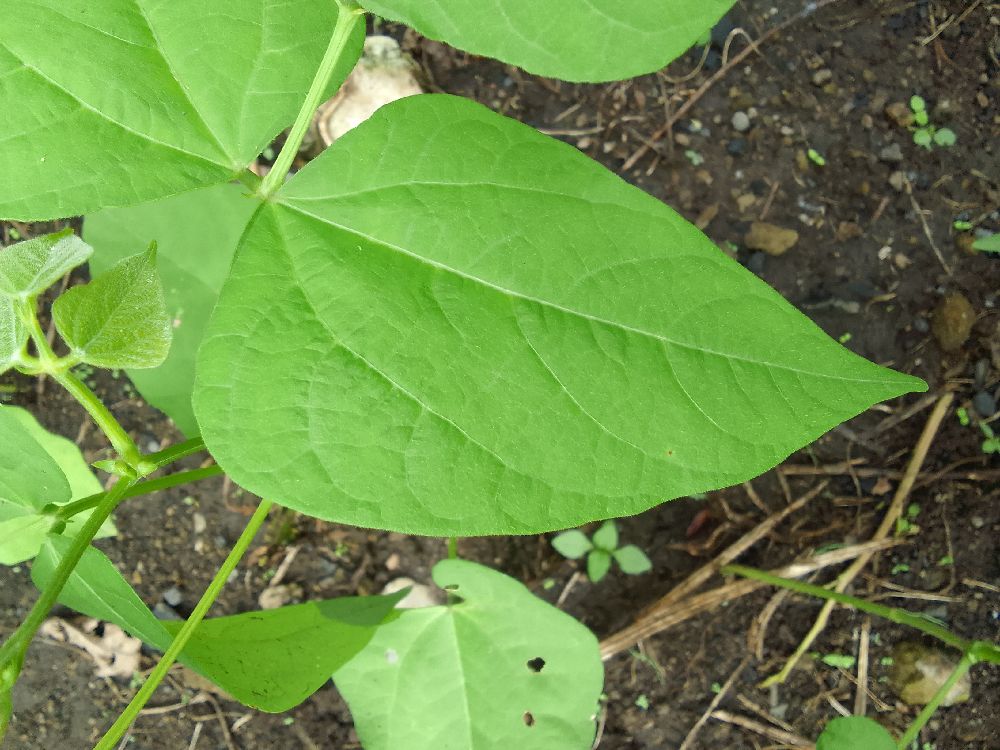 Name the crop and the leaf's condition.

common bean, healthy
